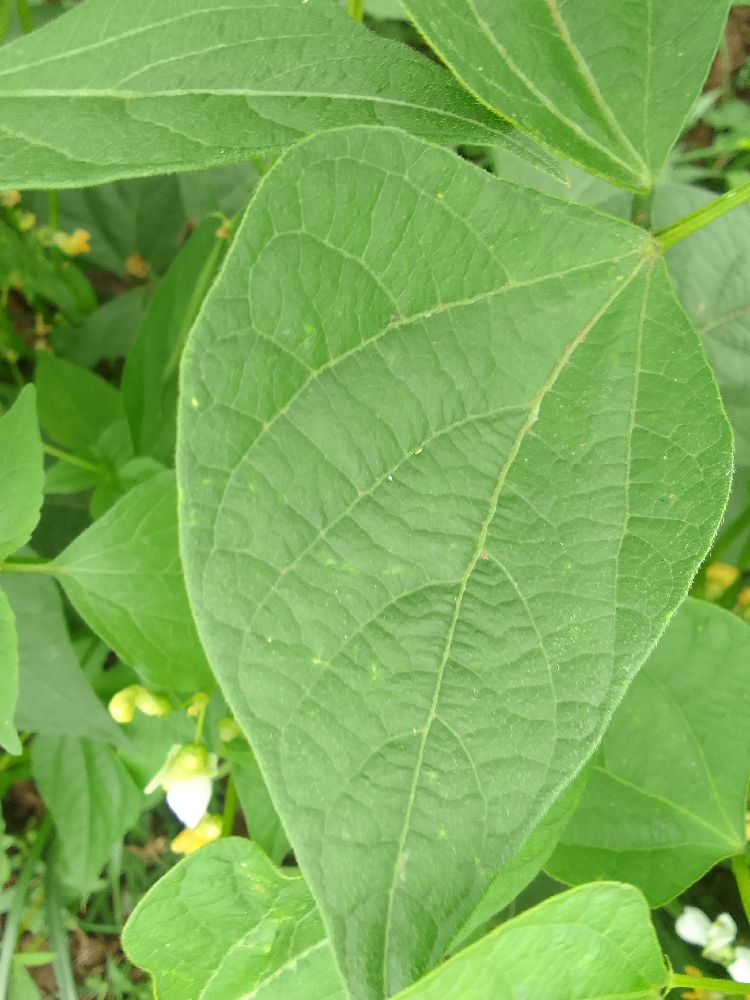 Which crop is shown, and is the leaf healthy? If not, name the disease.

common bean, healthy
